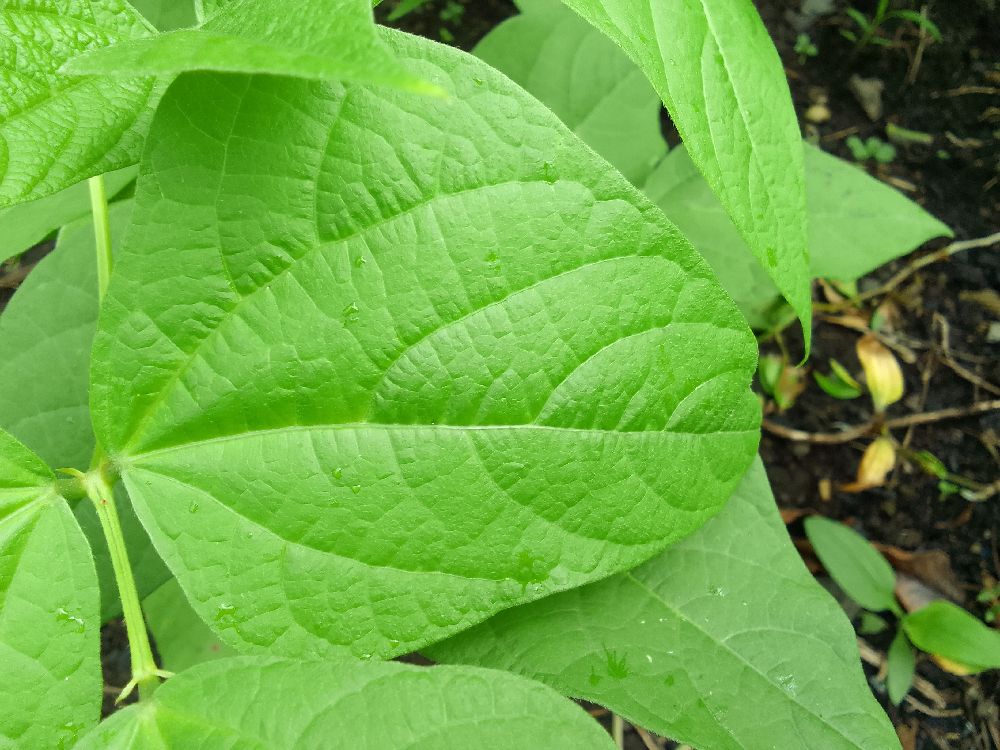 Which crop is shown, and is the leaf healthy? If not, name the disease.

common bean, healthy
